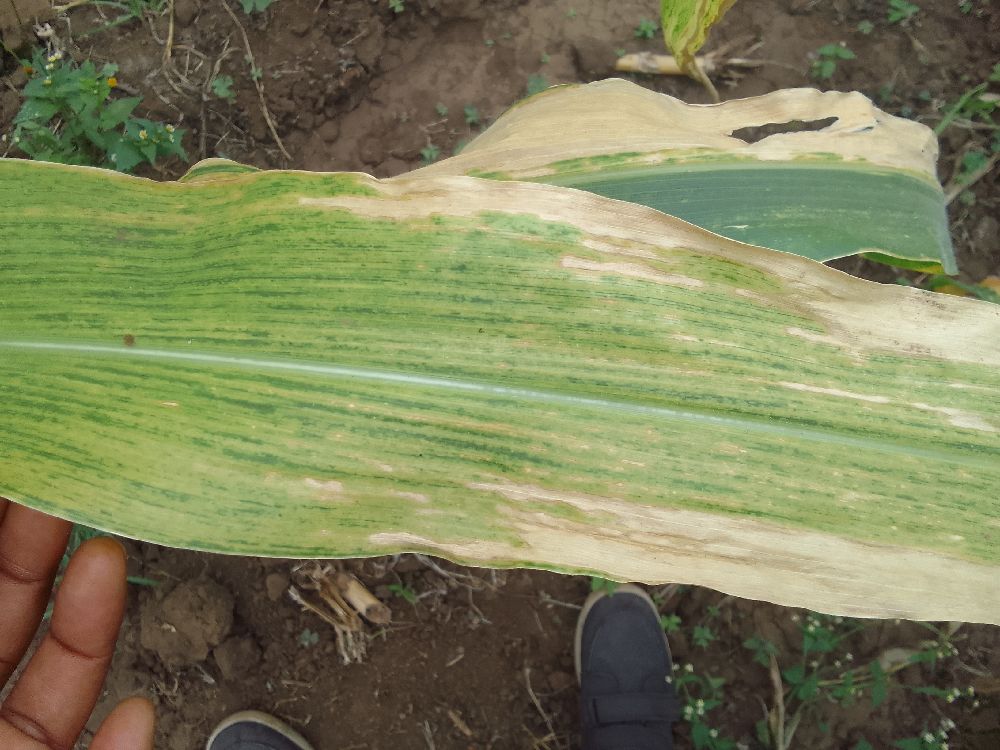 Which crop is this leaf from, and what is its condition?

maize, maize lethal necrosis
